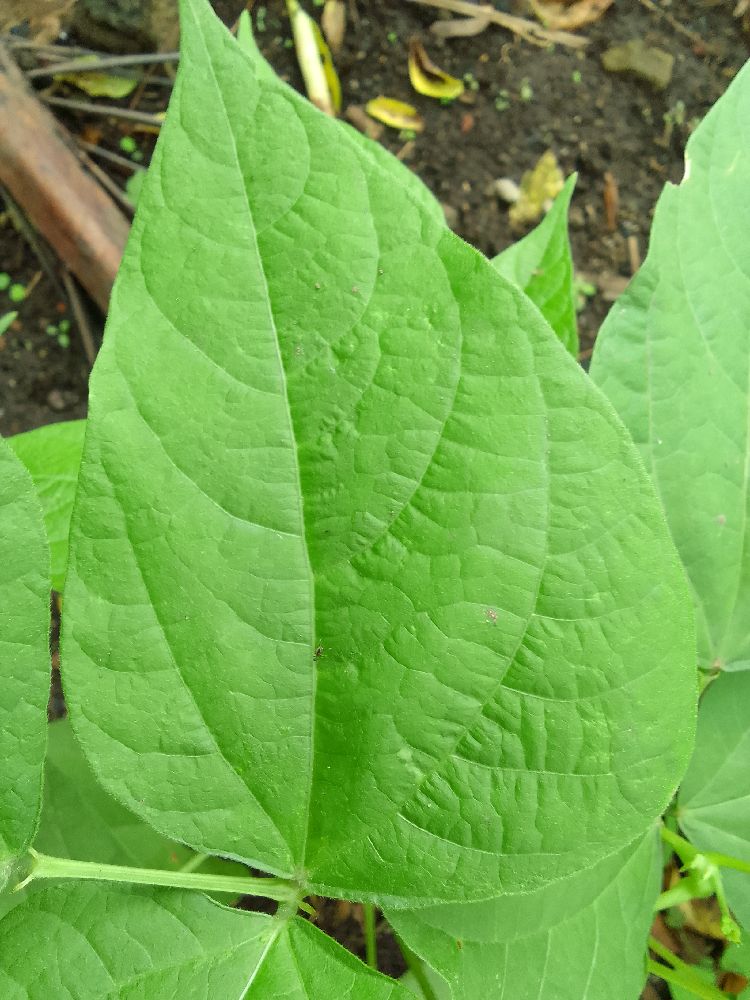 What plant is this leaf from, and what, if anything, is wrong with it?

common bean, healthy
